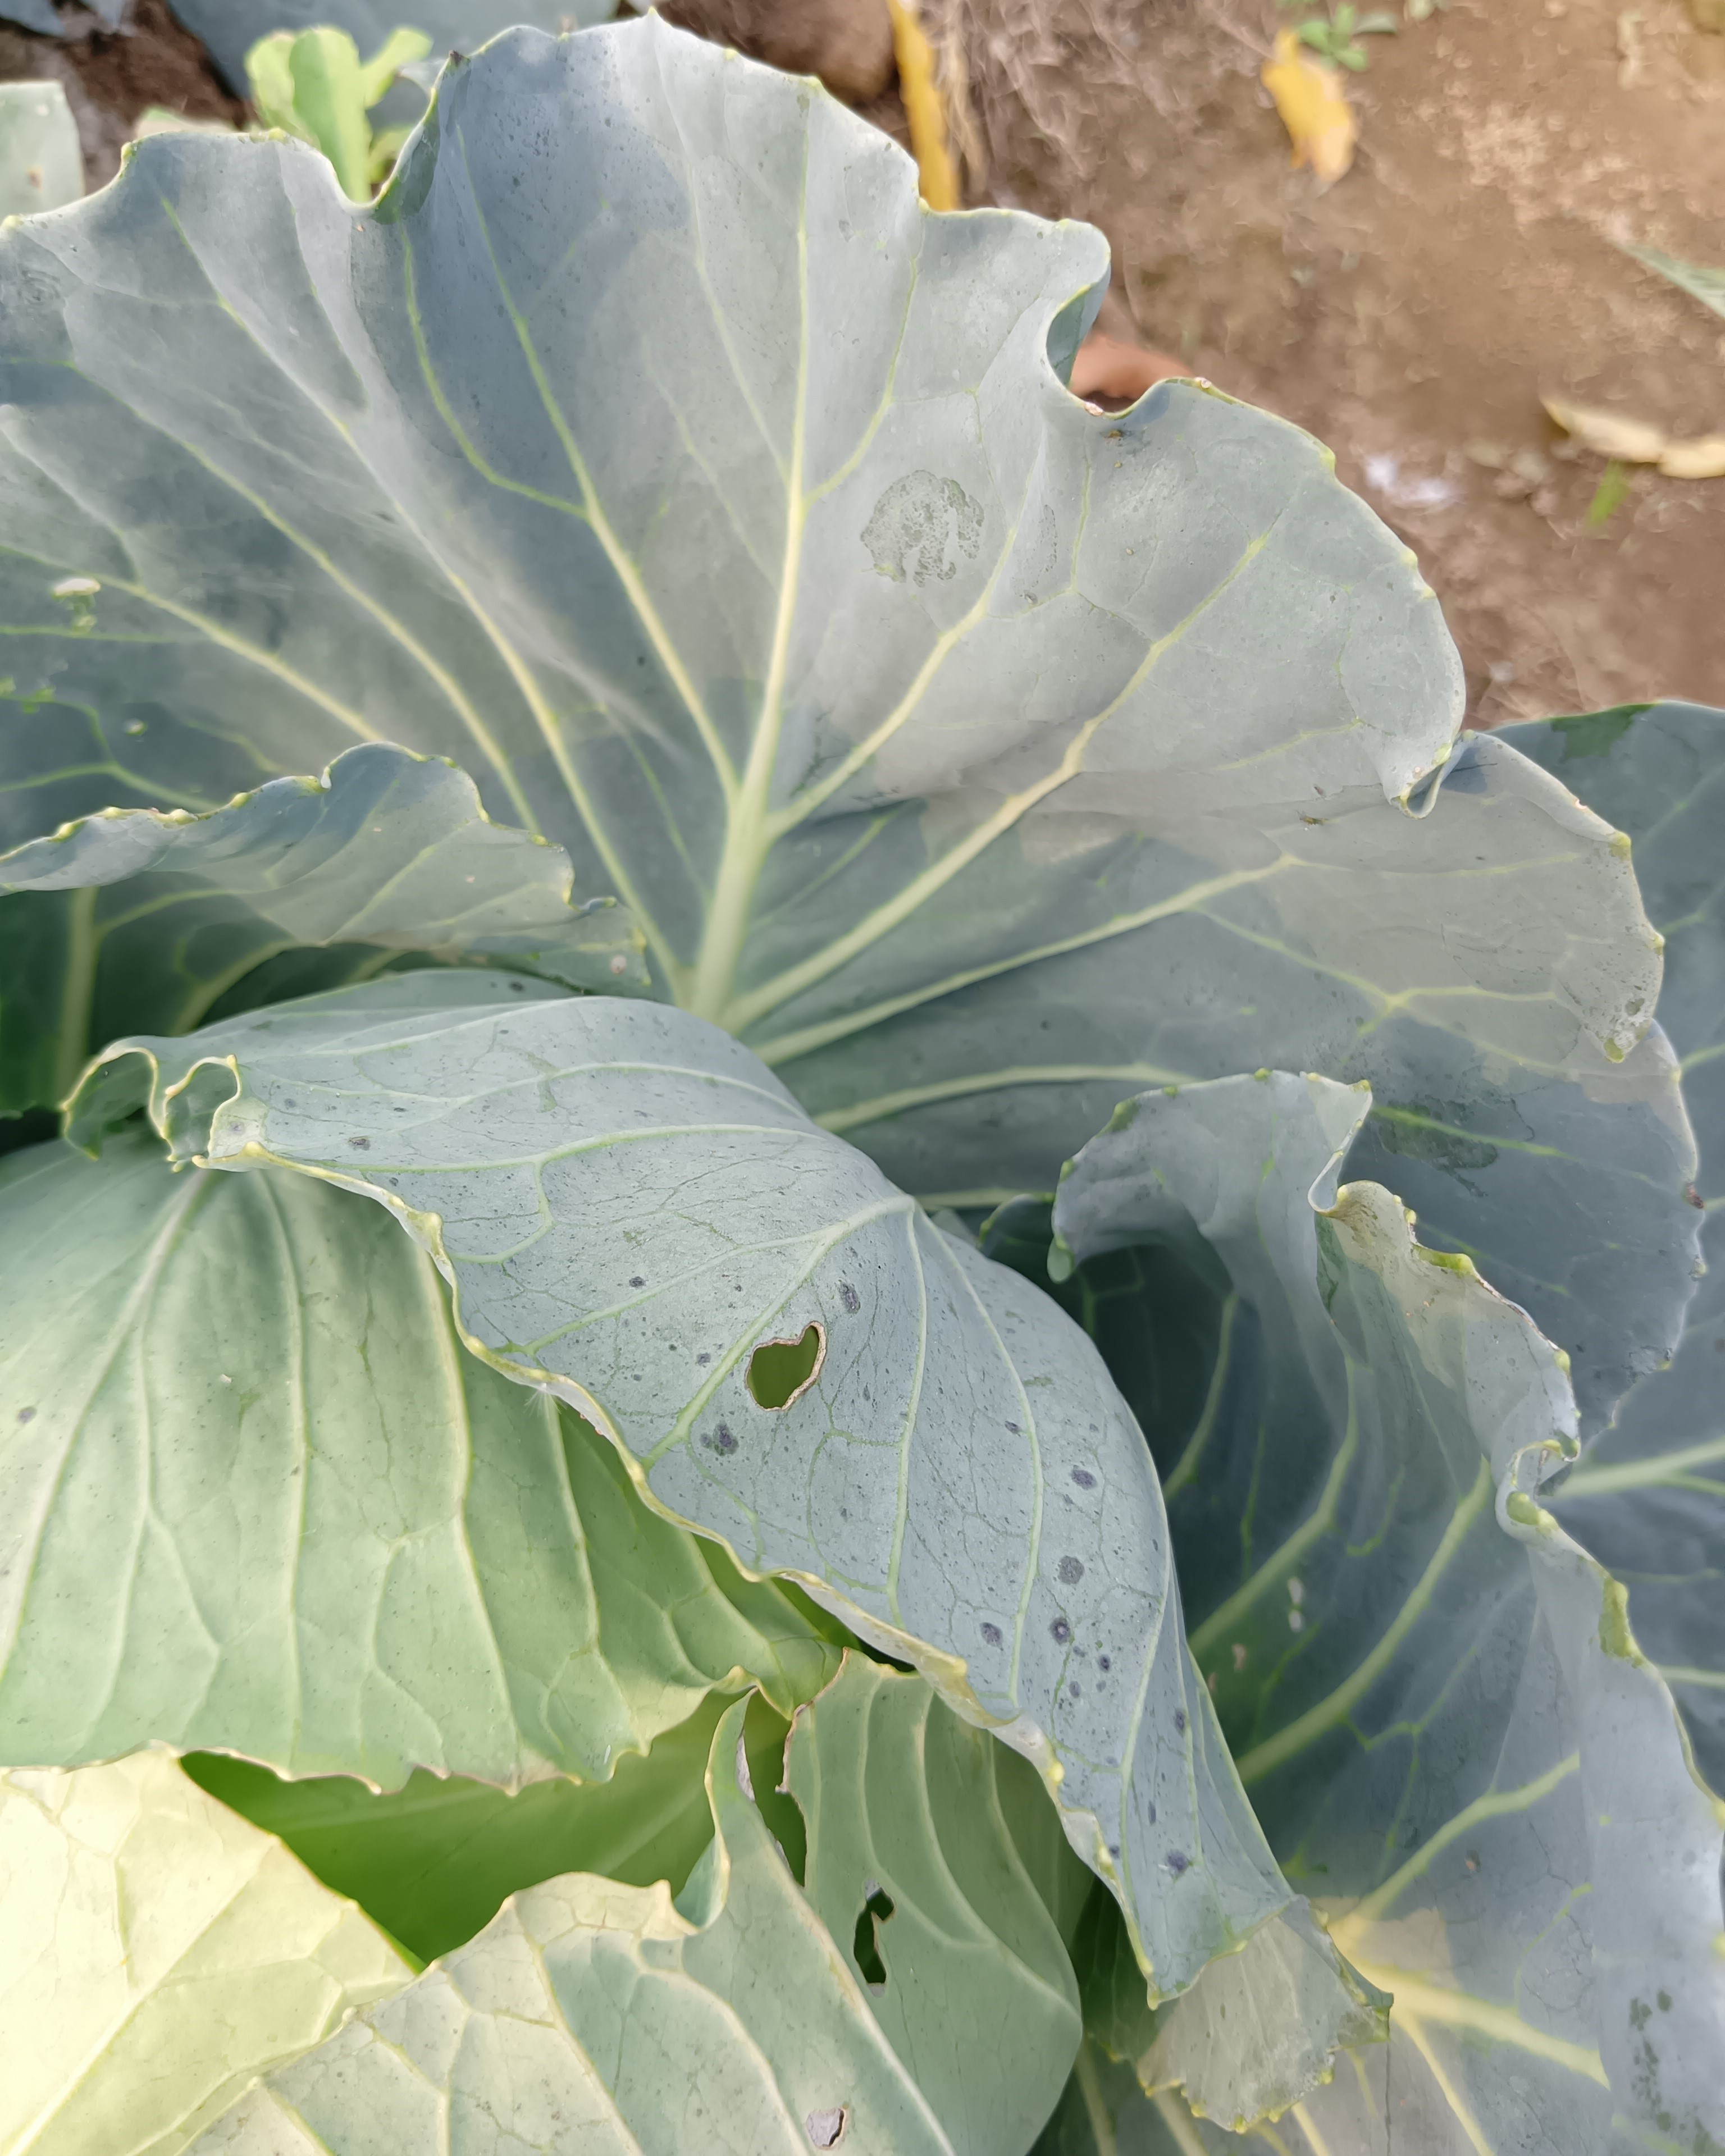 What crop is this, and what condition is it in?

cabbage, healthy
